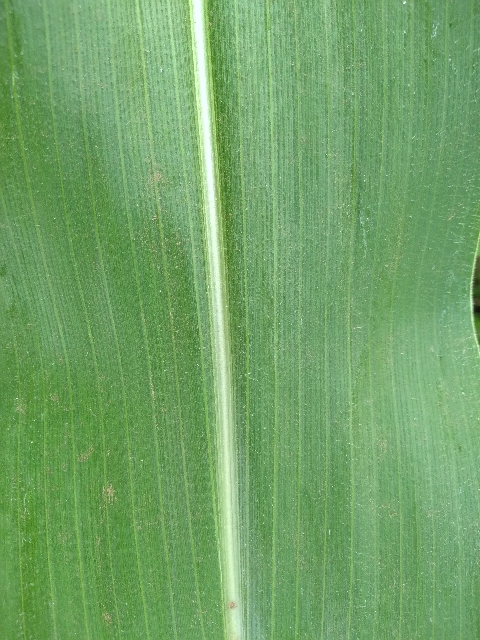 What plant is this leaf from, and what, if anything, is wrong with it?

maize, healthy
